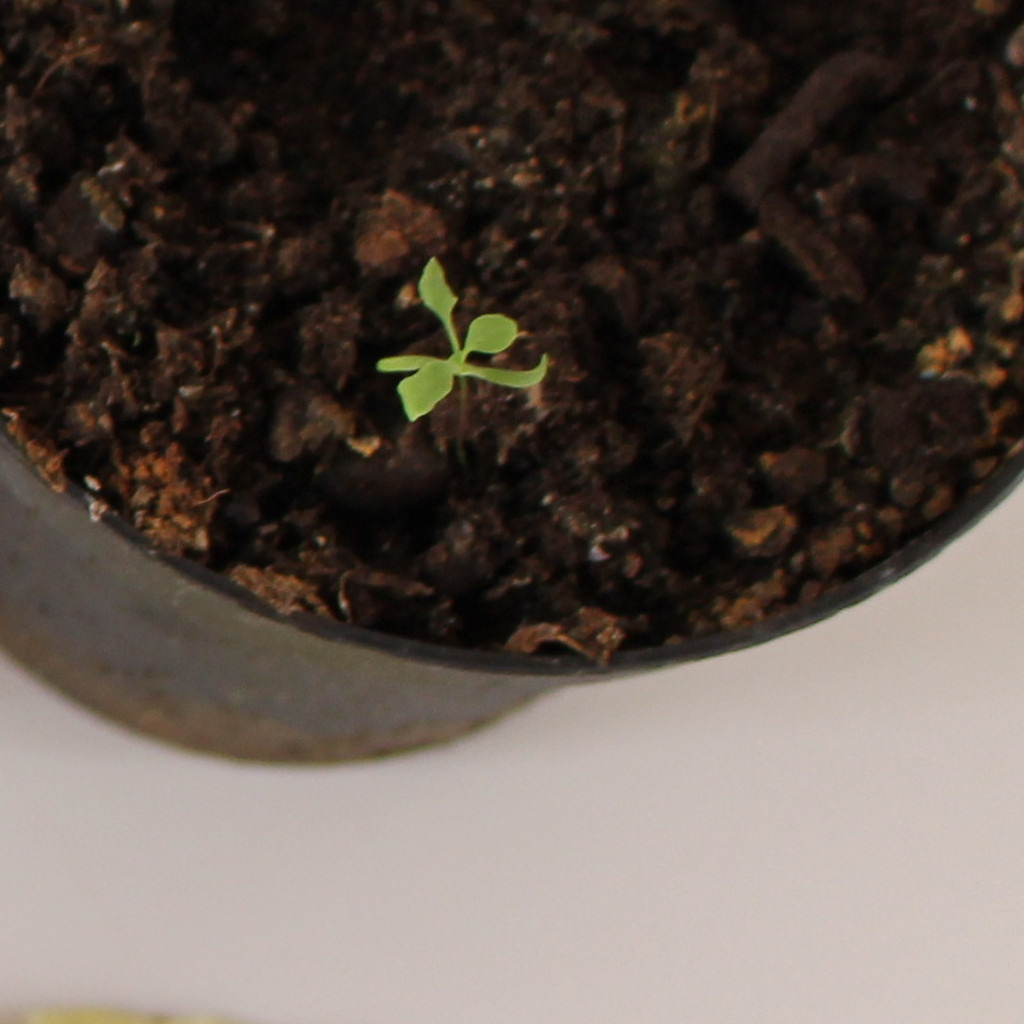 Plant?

Papaver rhoeas
